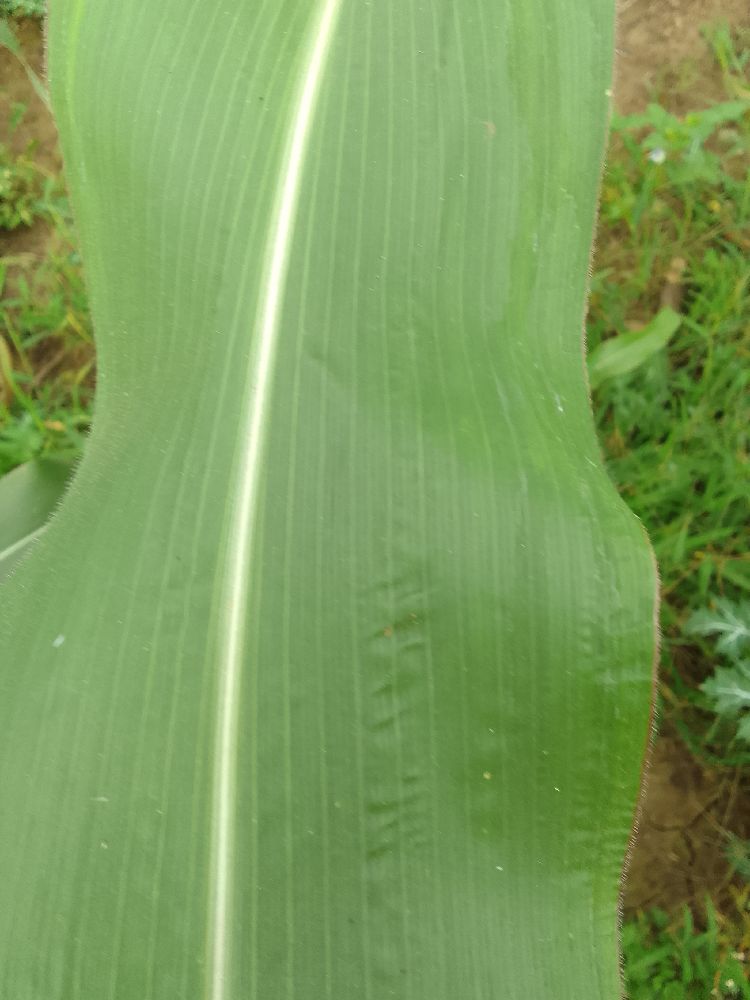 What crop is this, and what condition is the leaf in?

maize, healthy
